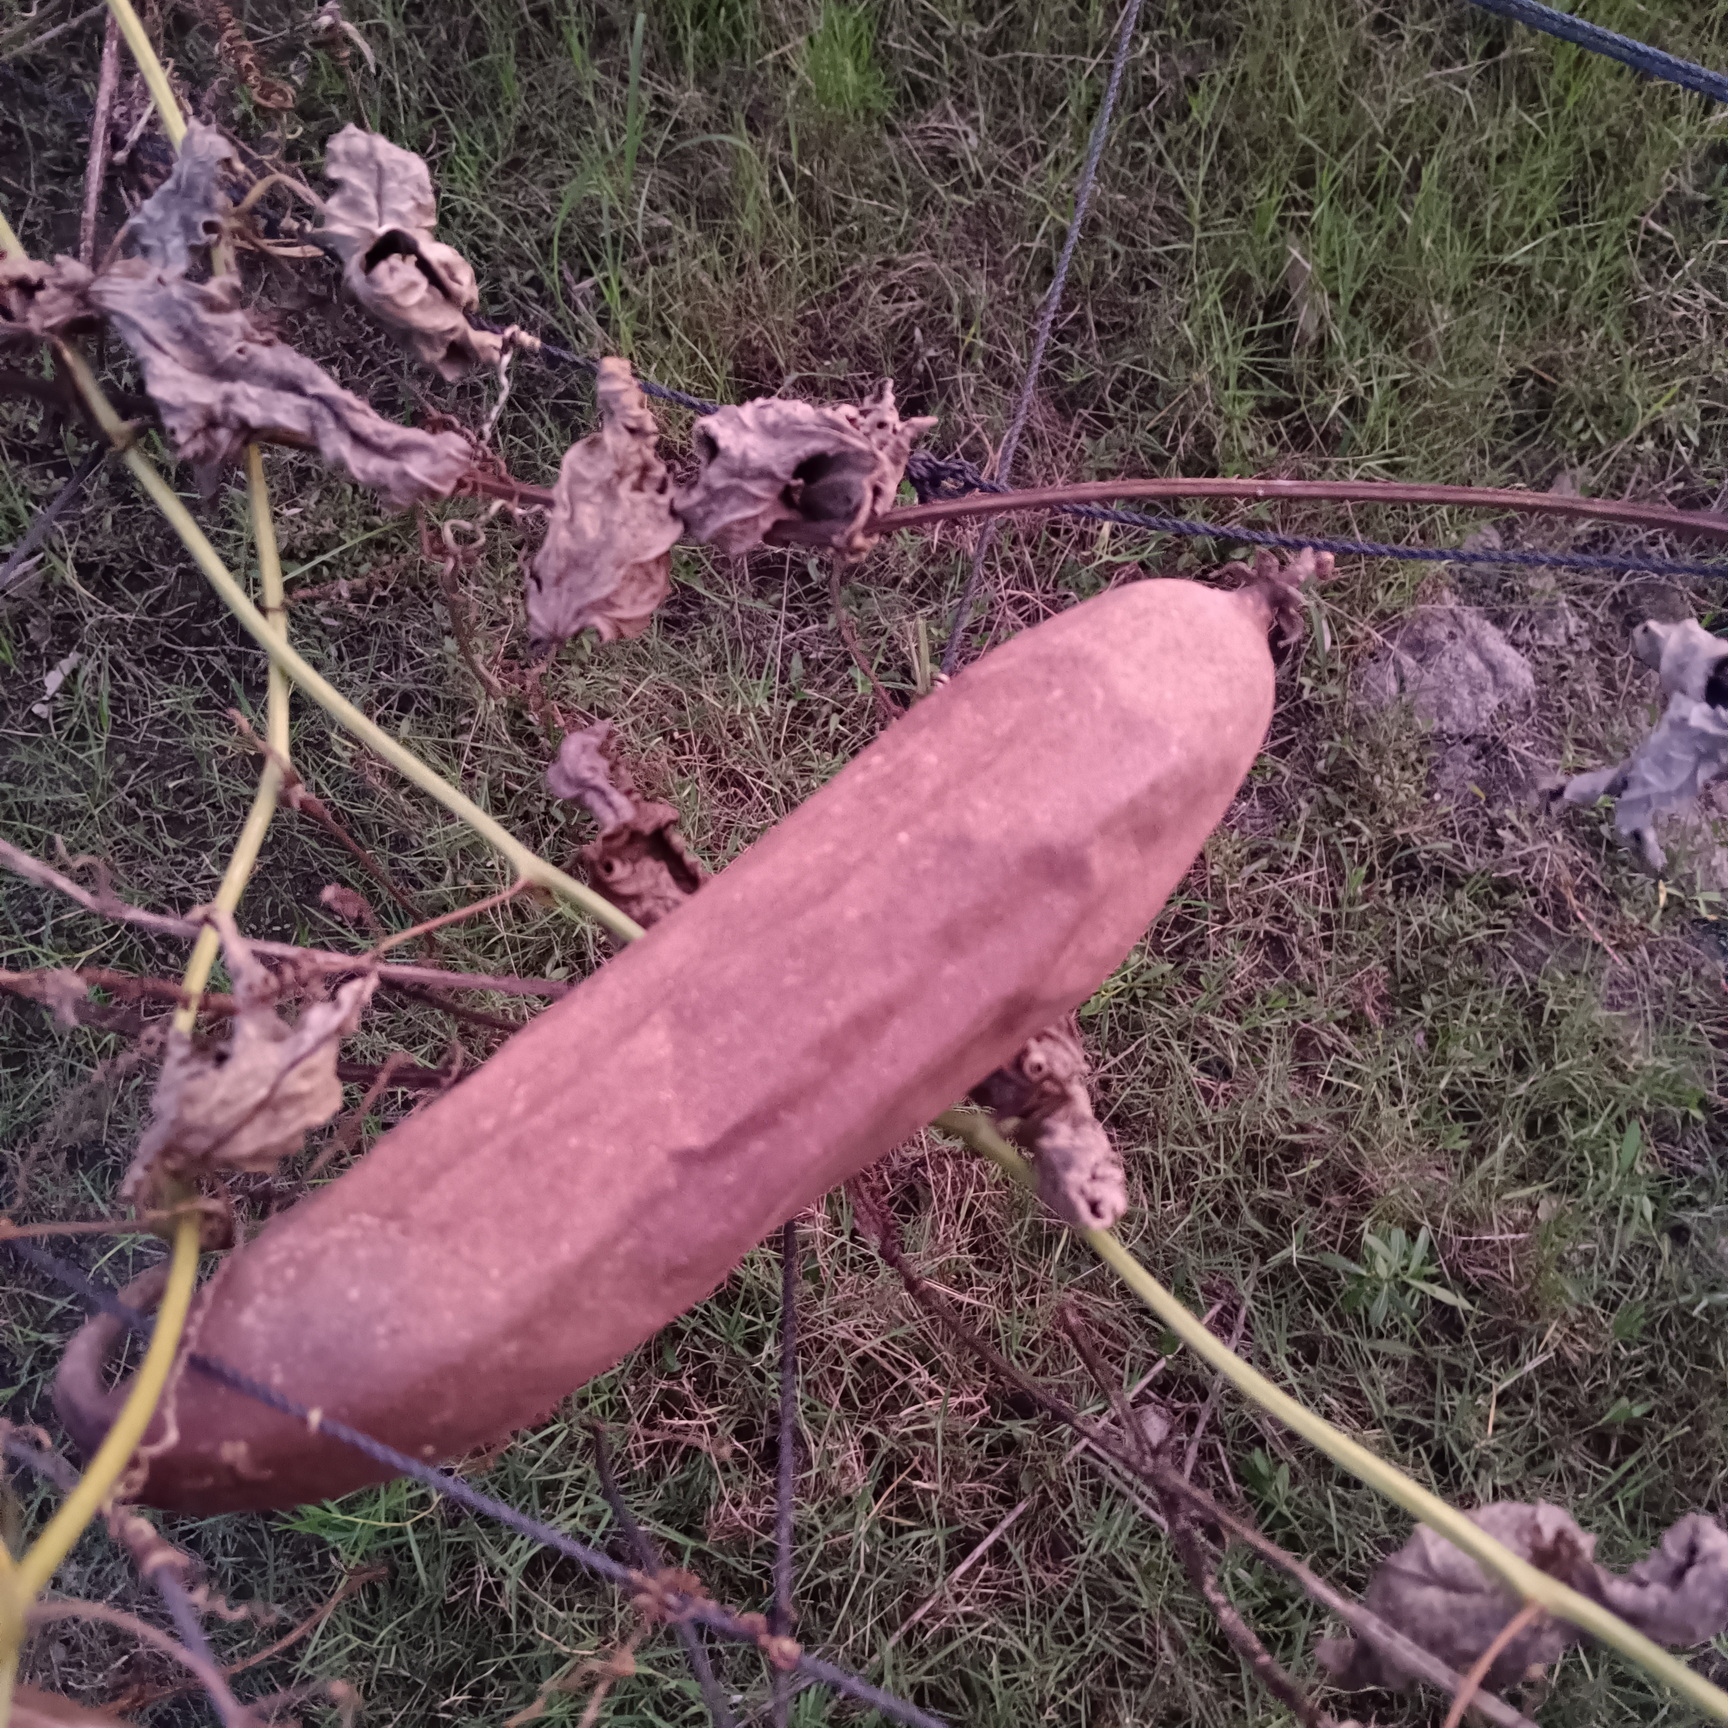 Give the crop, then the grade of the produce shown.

luffa, faulty
